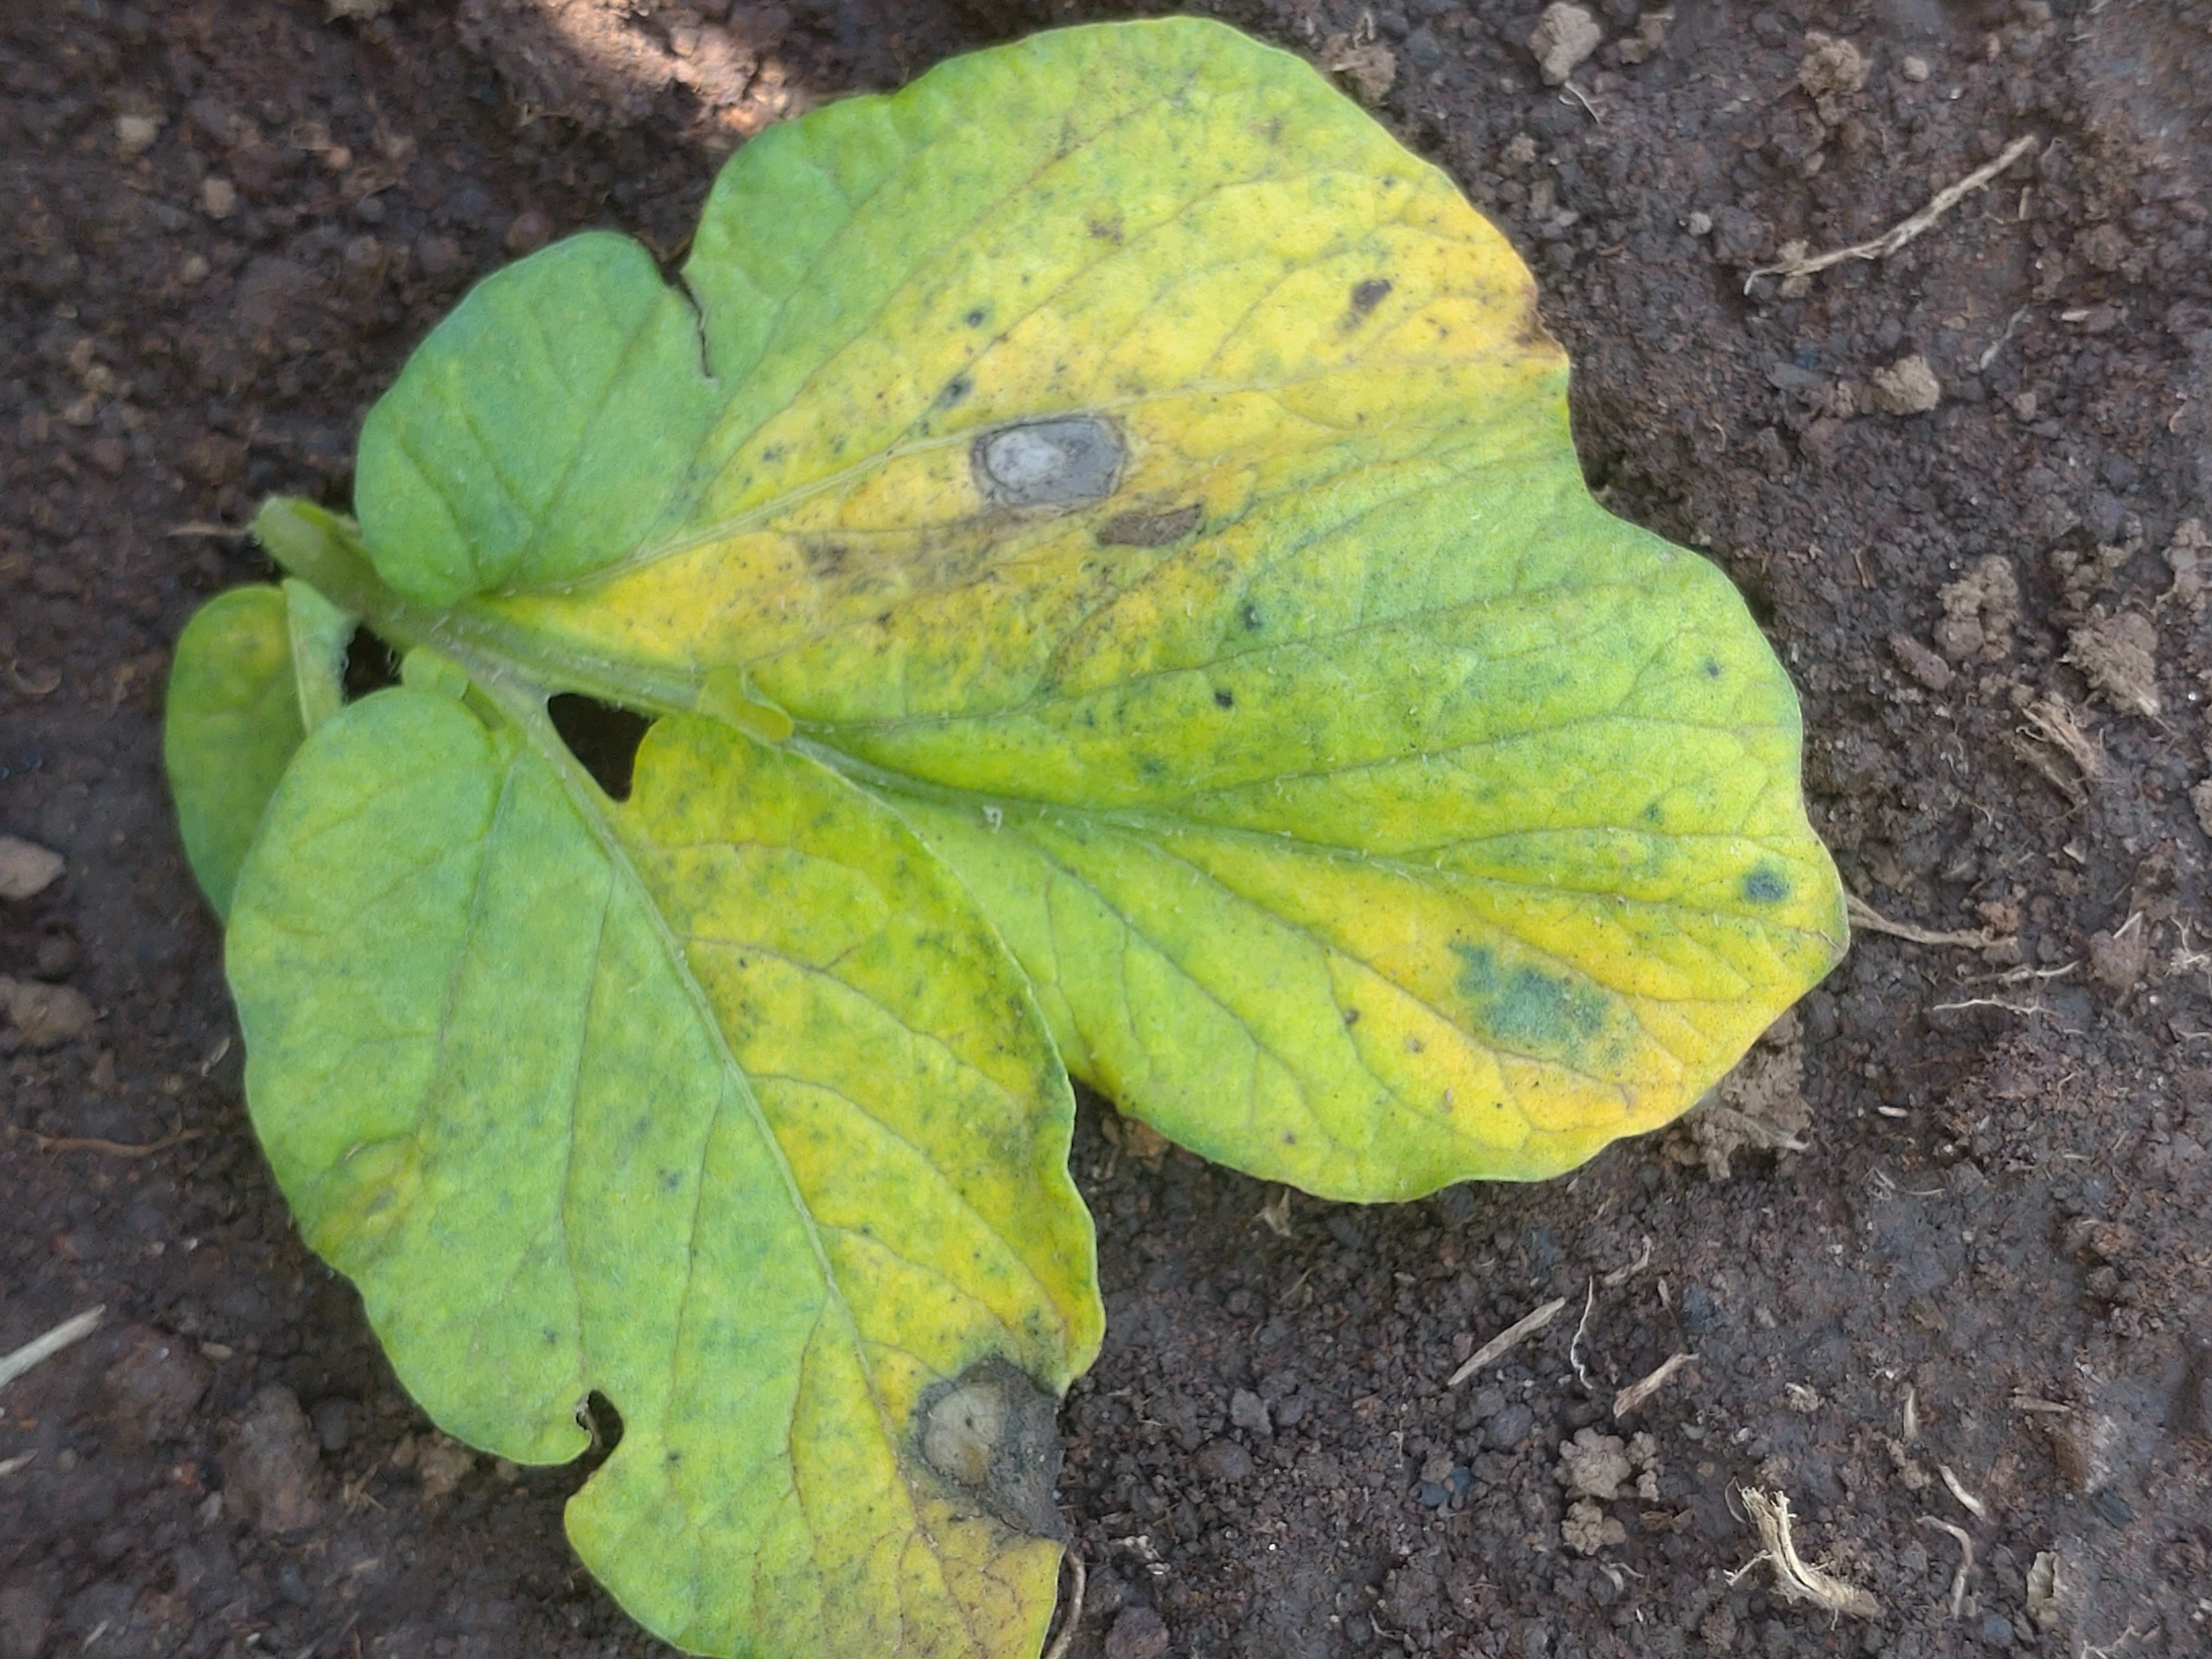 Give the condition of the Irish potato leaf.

late blight
